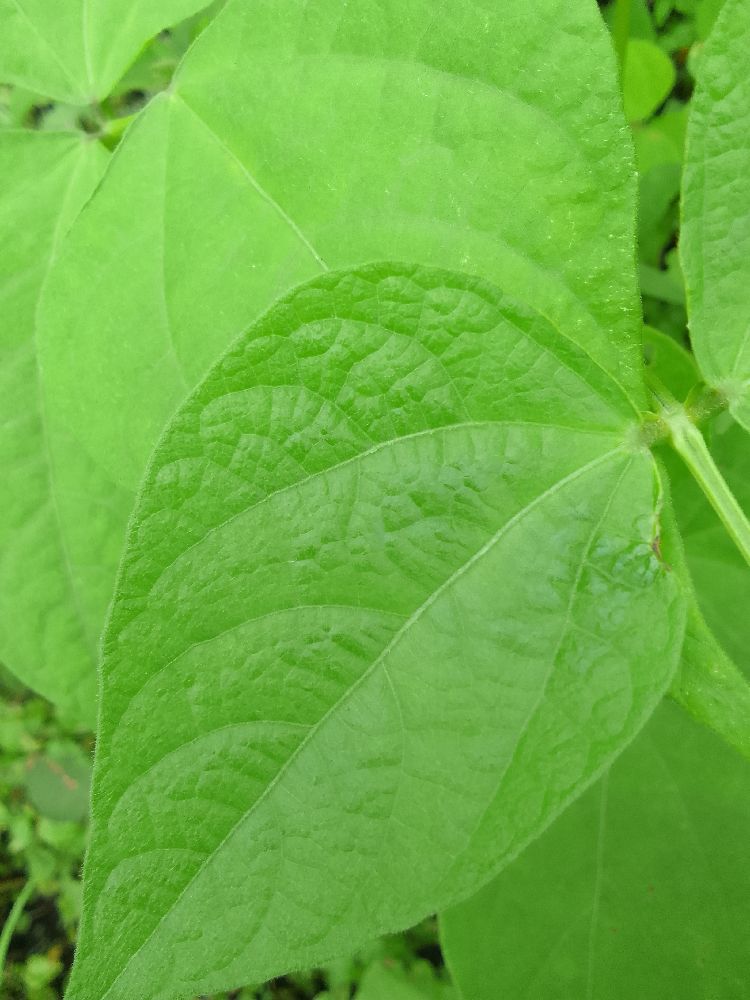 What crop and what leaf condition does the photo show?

common bean, healthy
